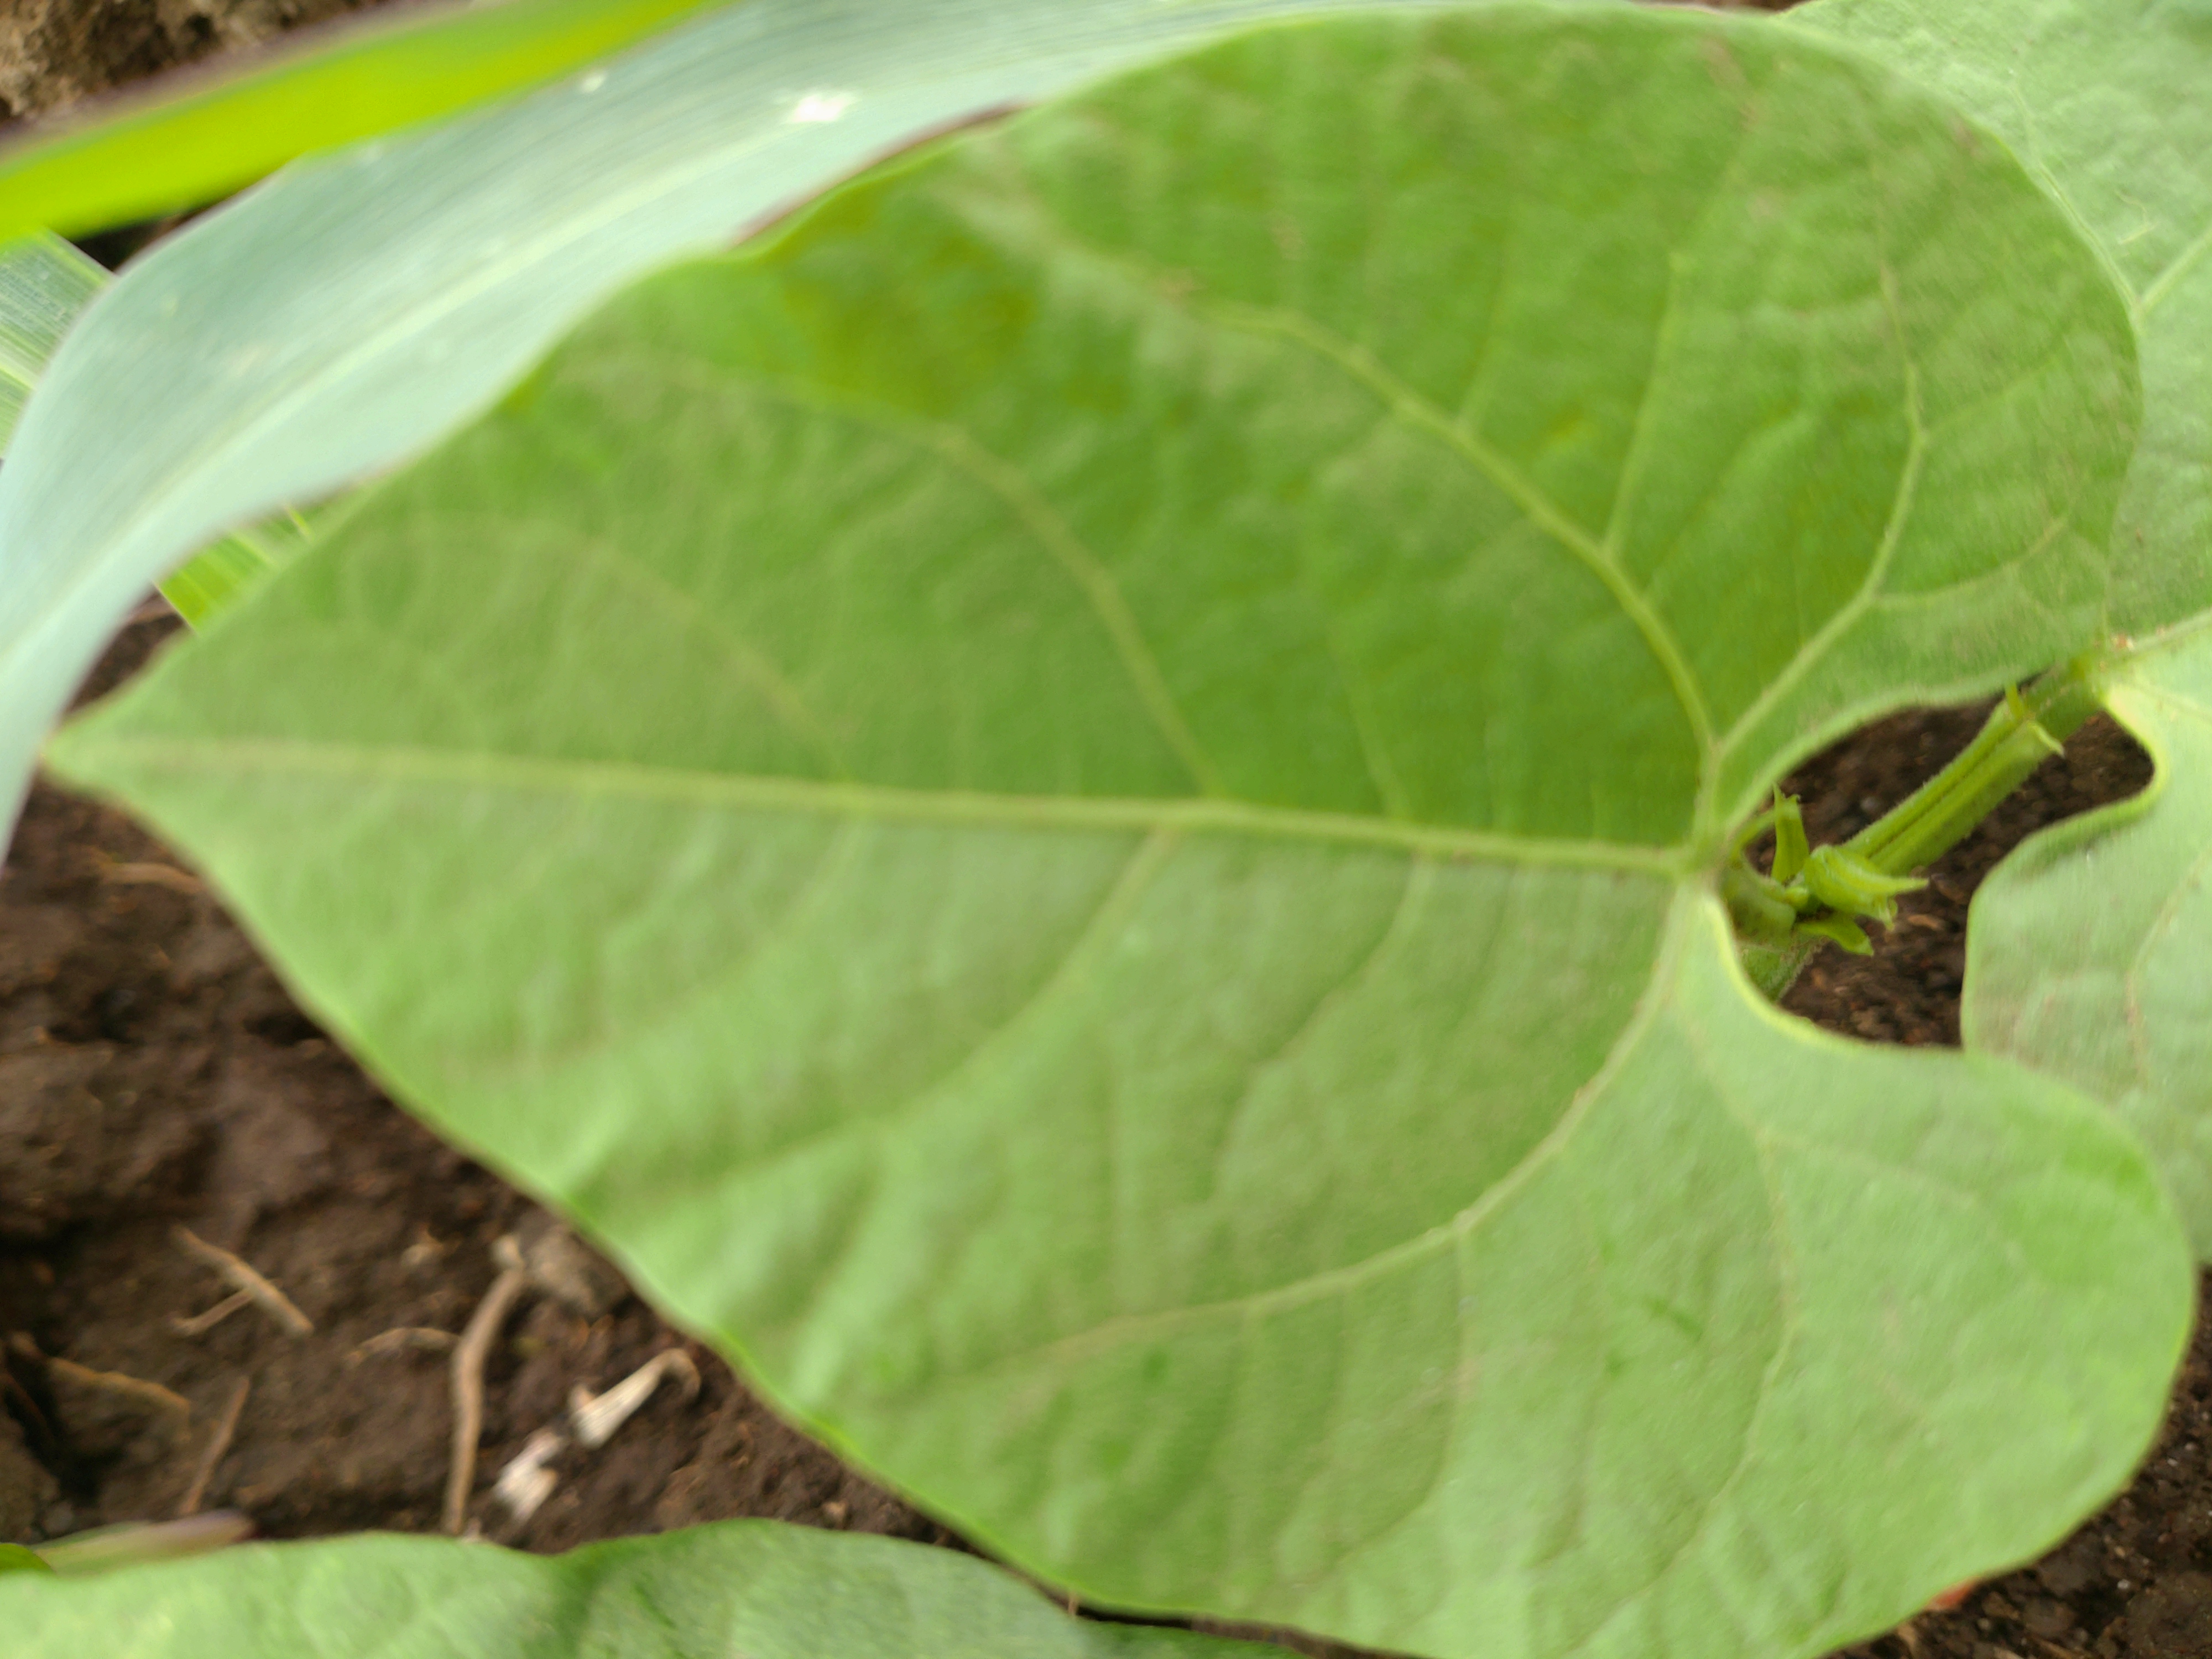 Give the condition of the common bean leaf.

healthy
